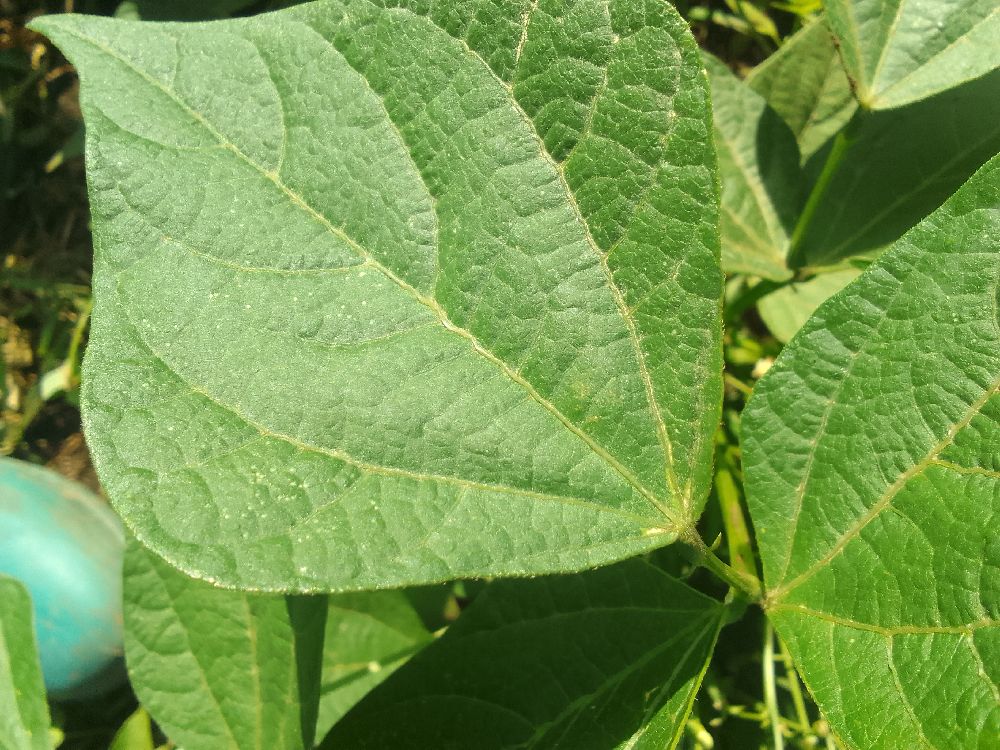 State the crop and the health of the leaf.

common bean, healthy
